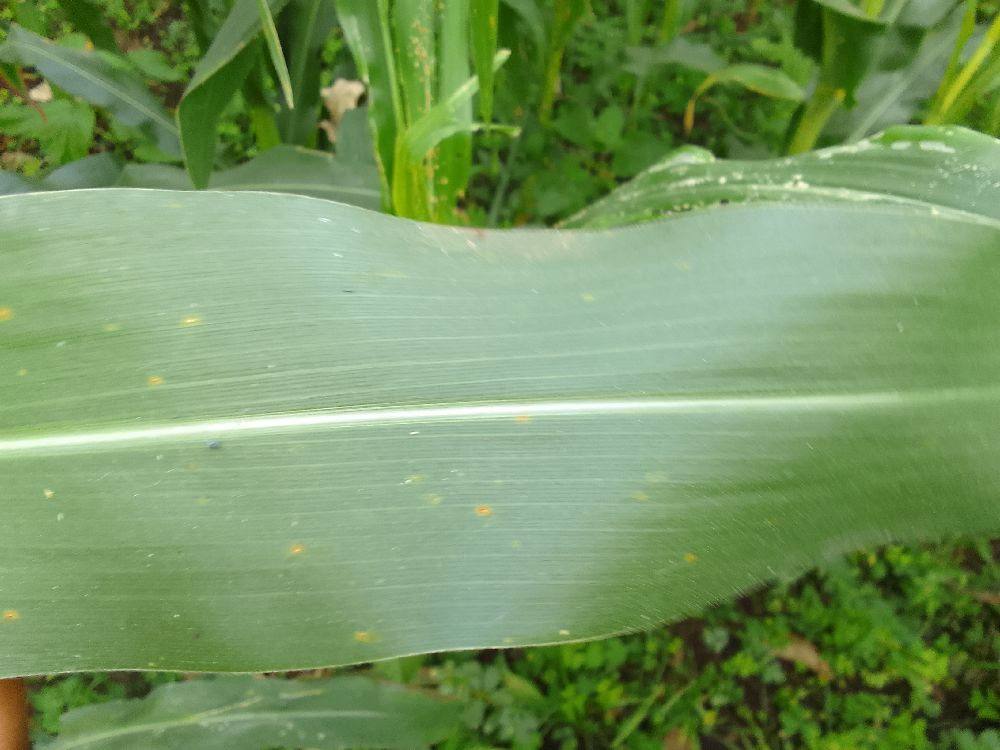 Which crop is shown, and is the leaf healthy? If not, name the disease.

maize, healthy
